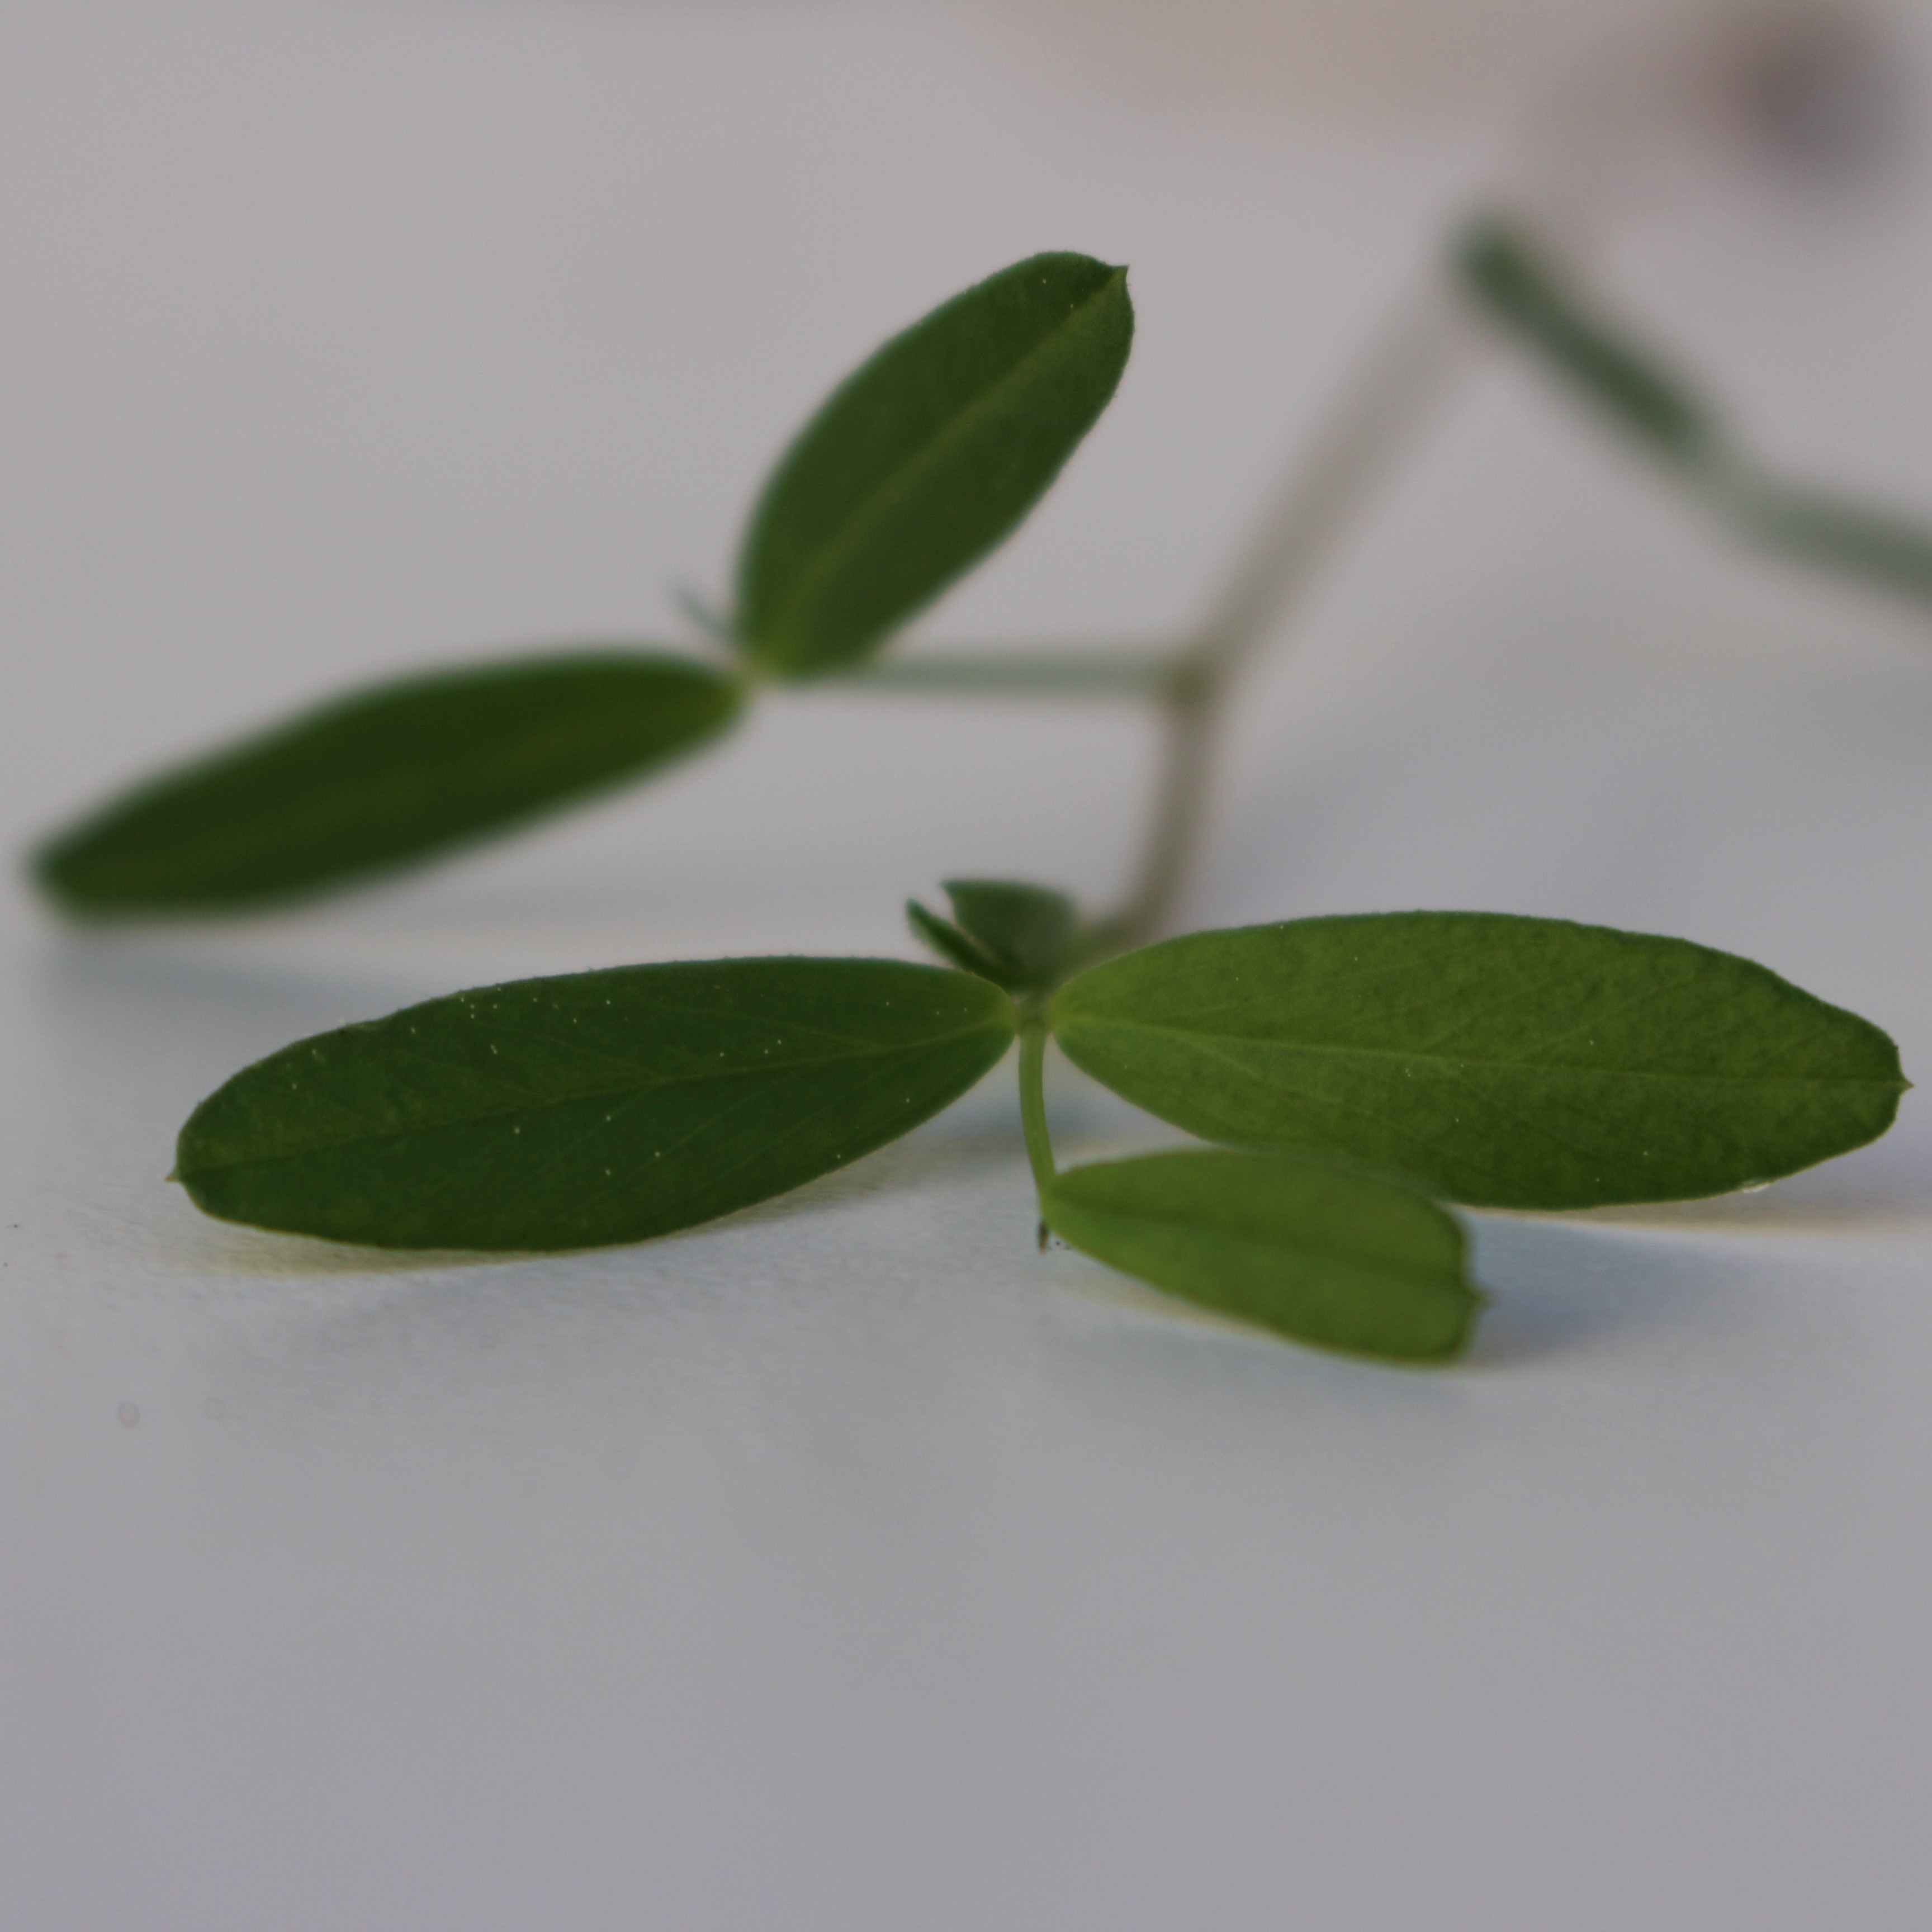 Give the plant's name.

Vicia sativa
